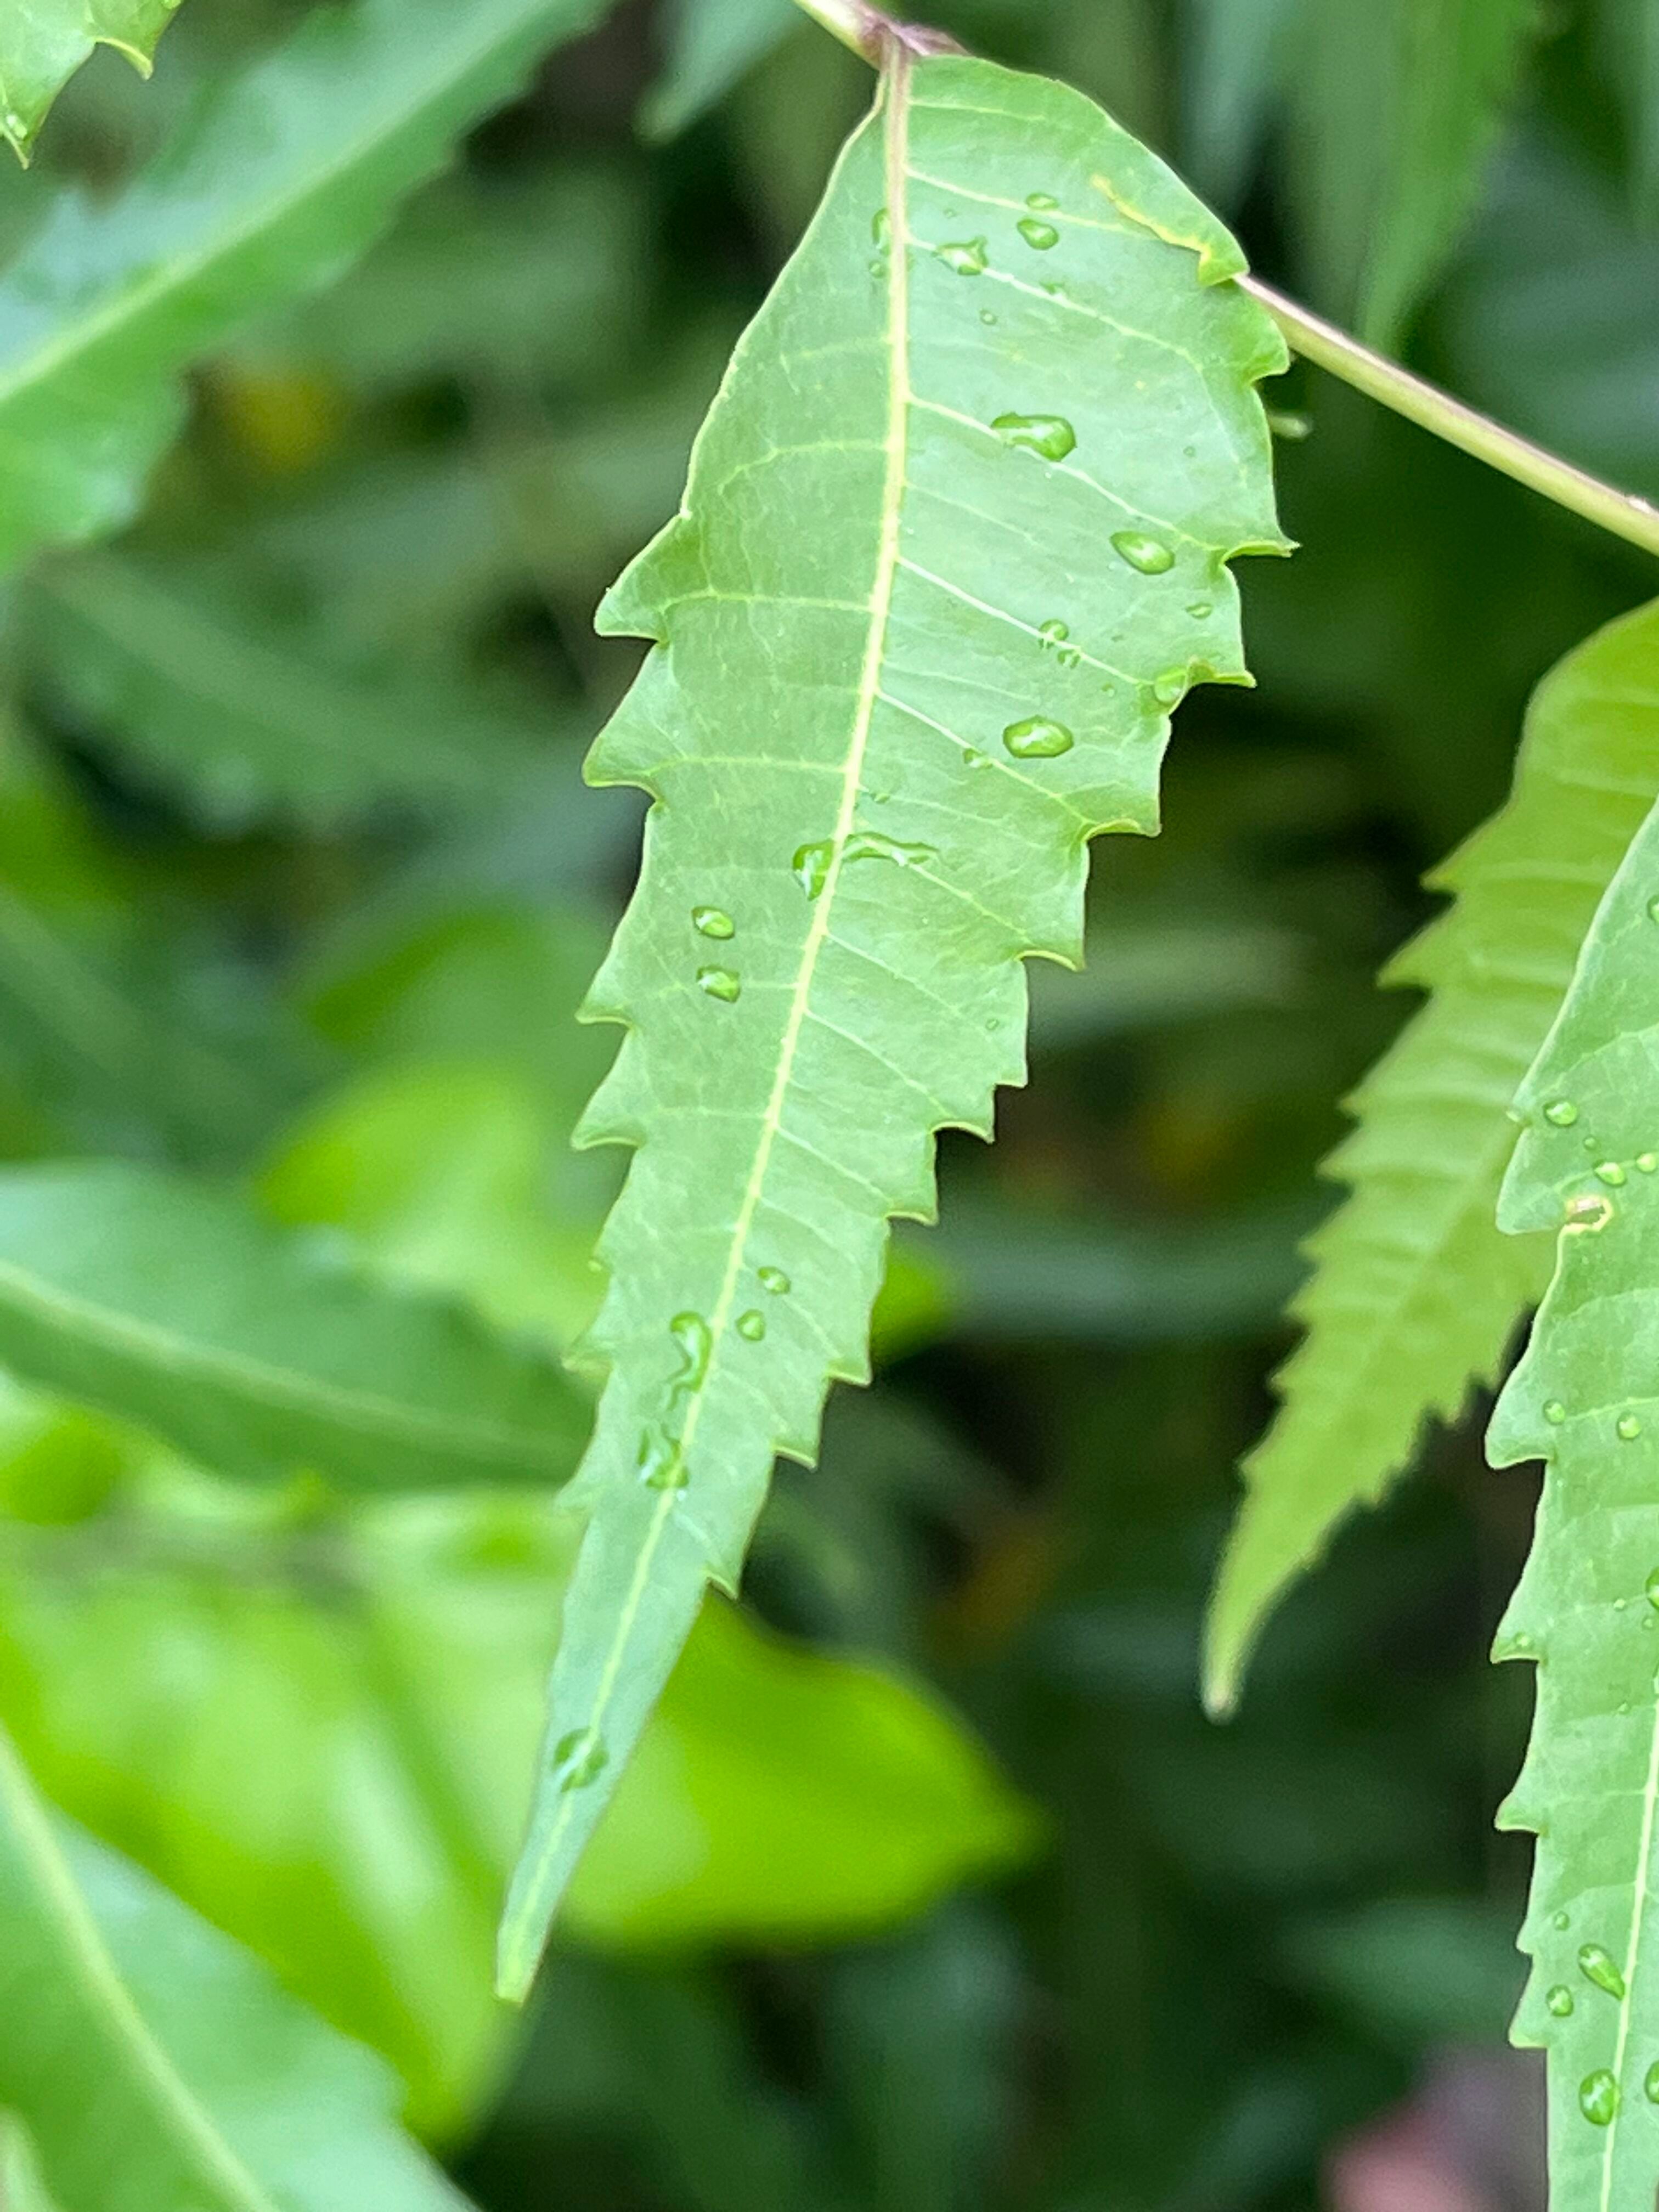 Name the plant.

neem
